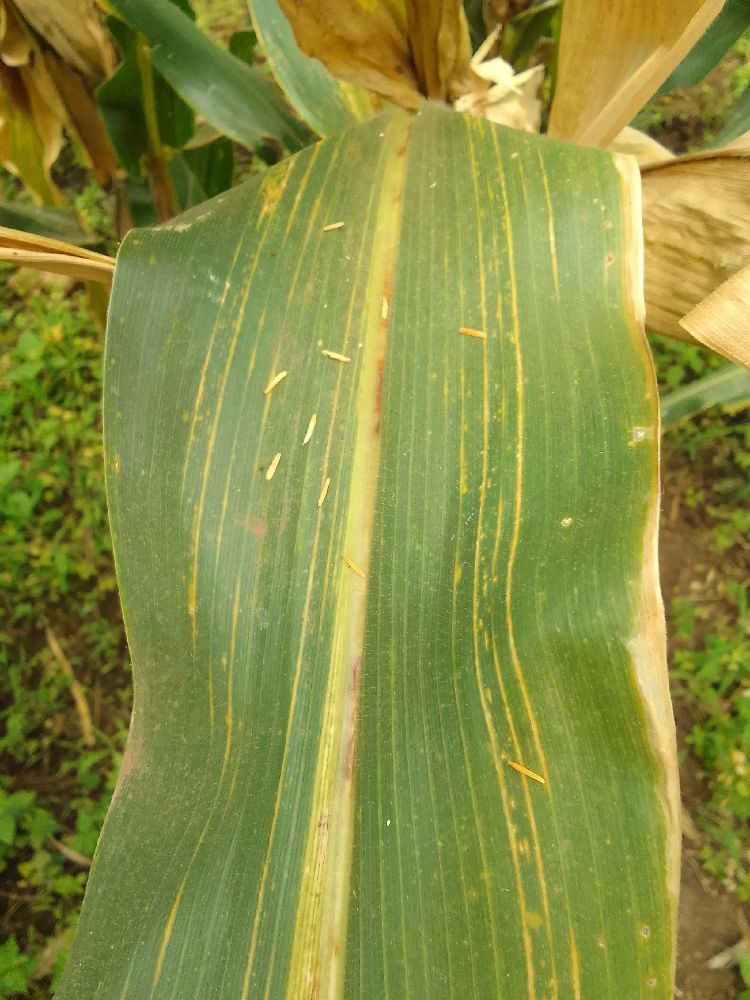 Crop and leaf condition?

maize, maize lethal necrosis
